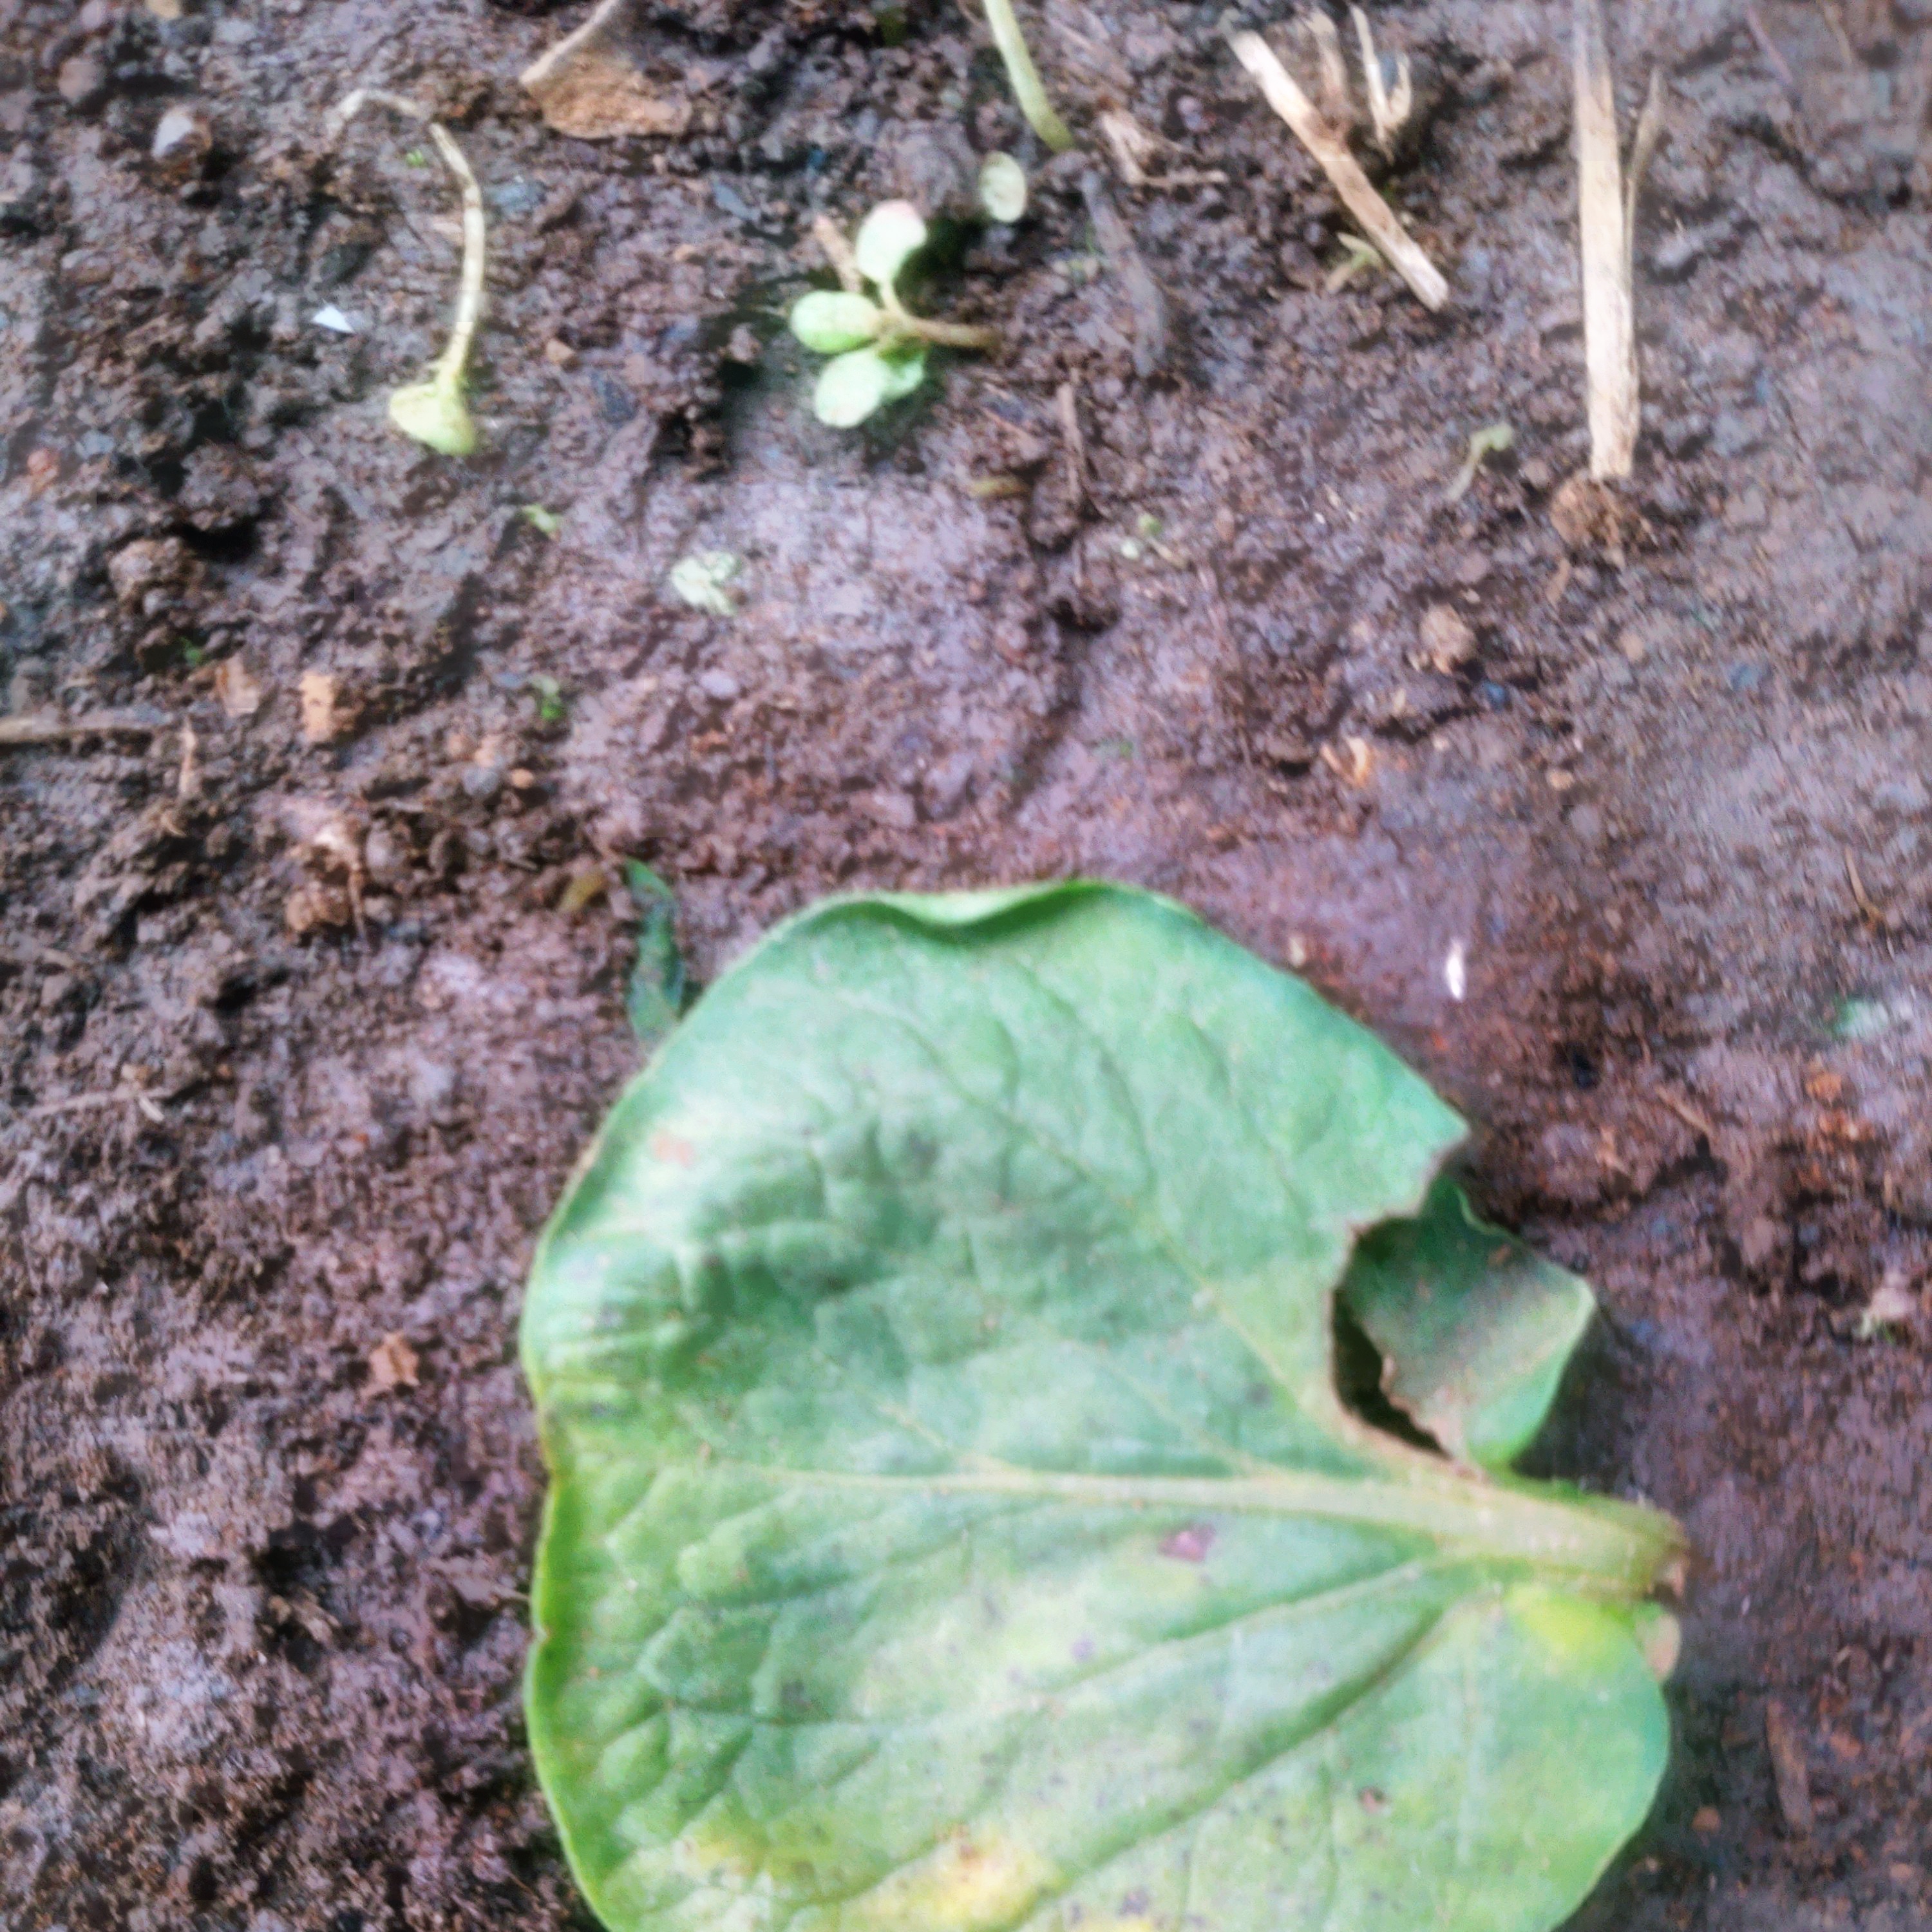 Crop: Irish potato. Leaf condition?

late blight
